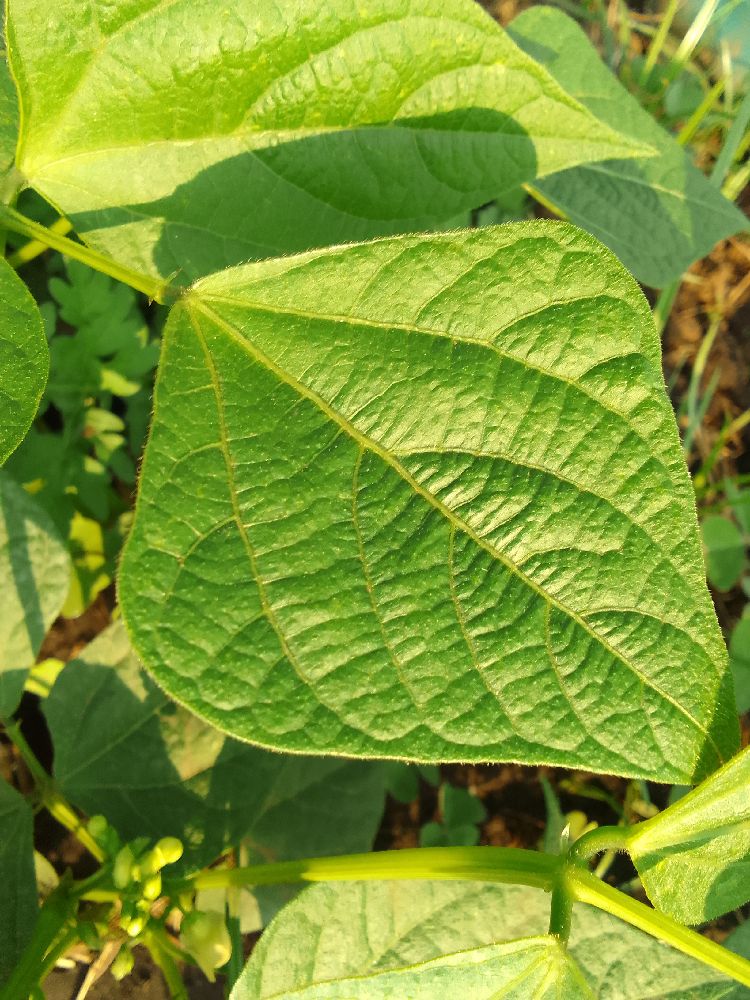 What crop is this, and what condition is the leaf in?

common bean, healthy
